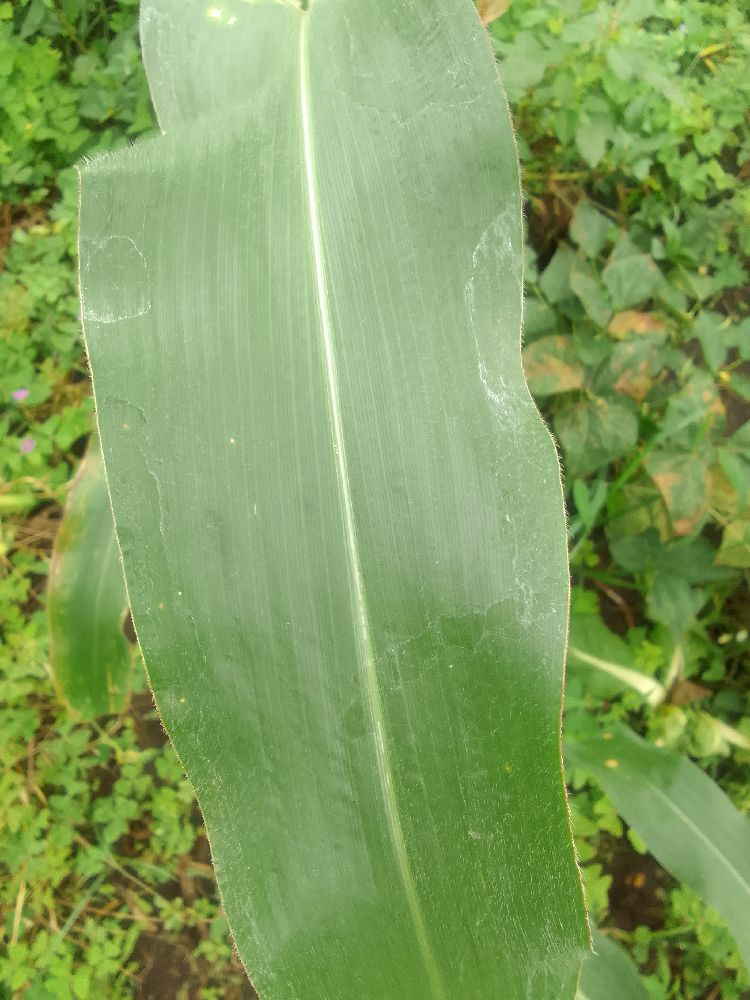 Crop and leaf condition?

maize, healthy
